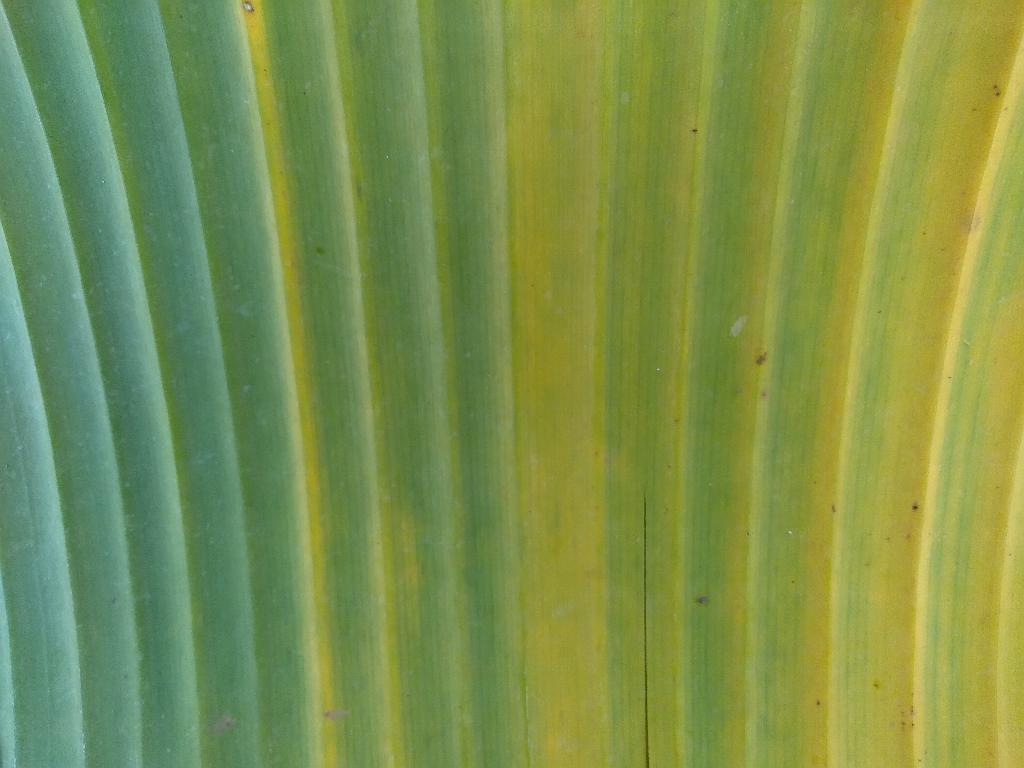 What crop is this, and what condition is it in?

banana, fusarium wilt race 1
